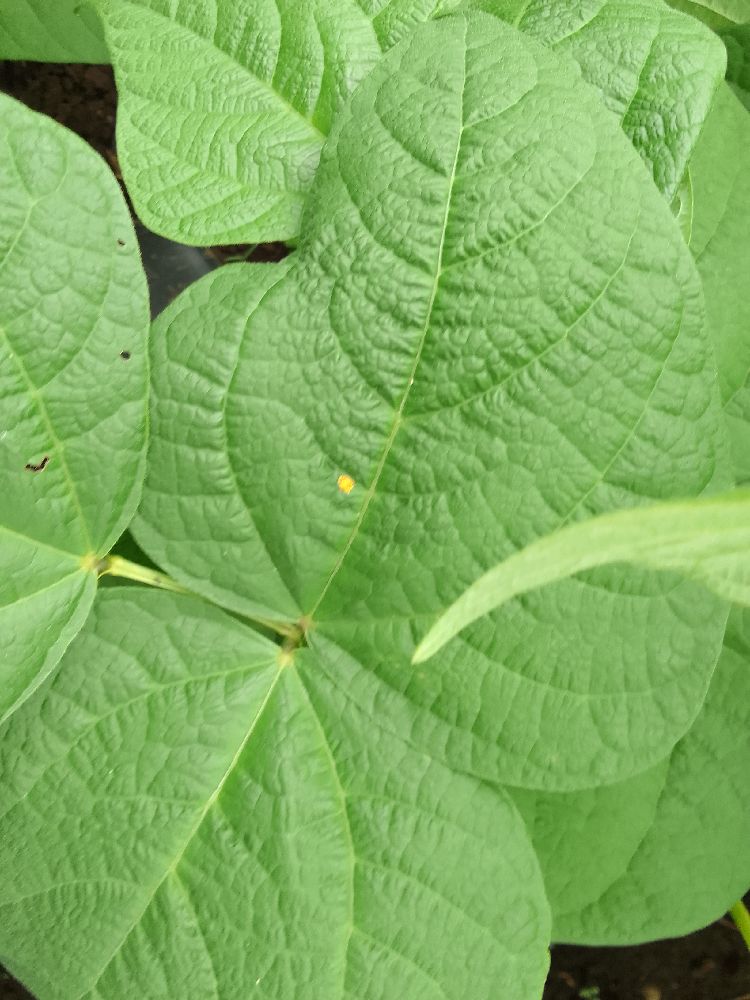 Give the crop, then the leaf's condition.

common bean, healthy
